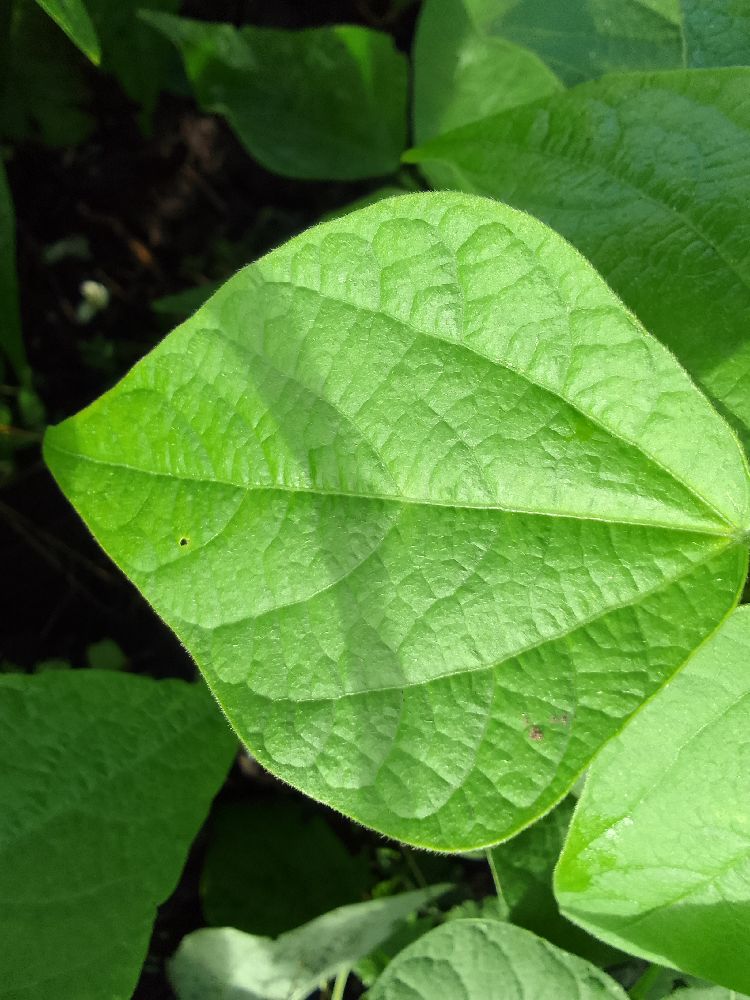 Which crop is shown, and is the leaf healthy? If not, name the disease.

common bean, healthy
